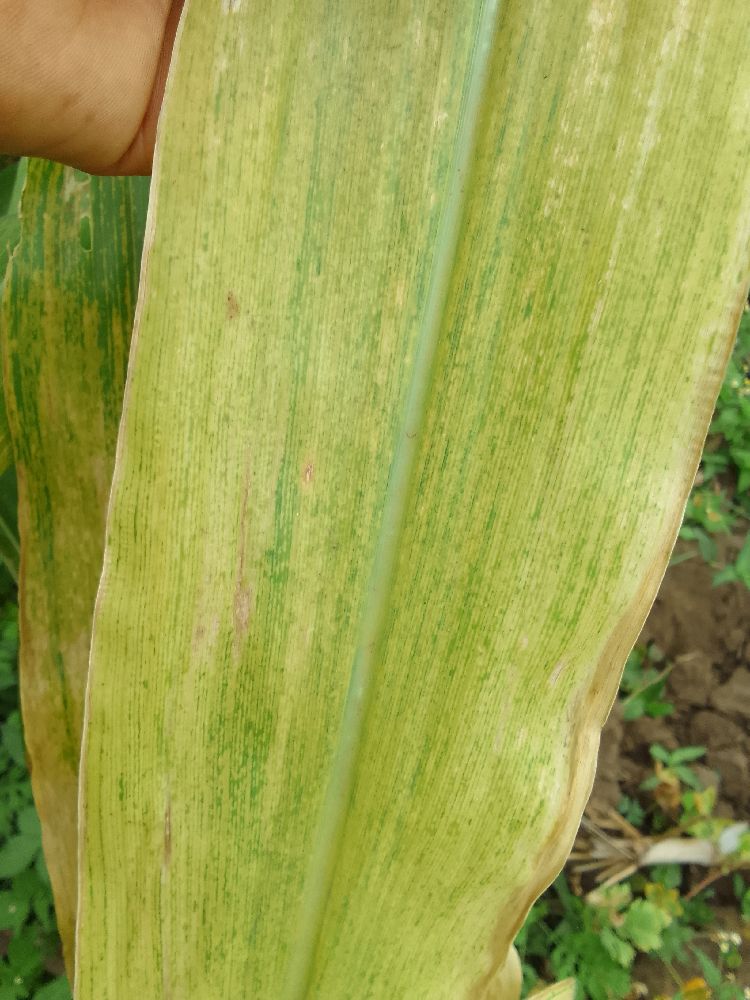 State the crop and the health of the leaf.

maize, maize lethal necrosis
